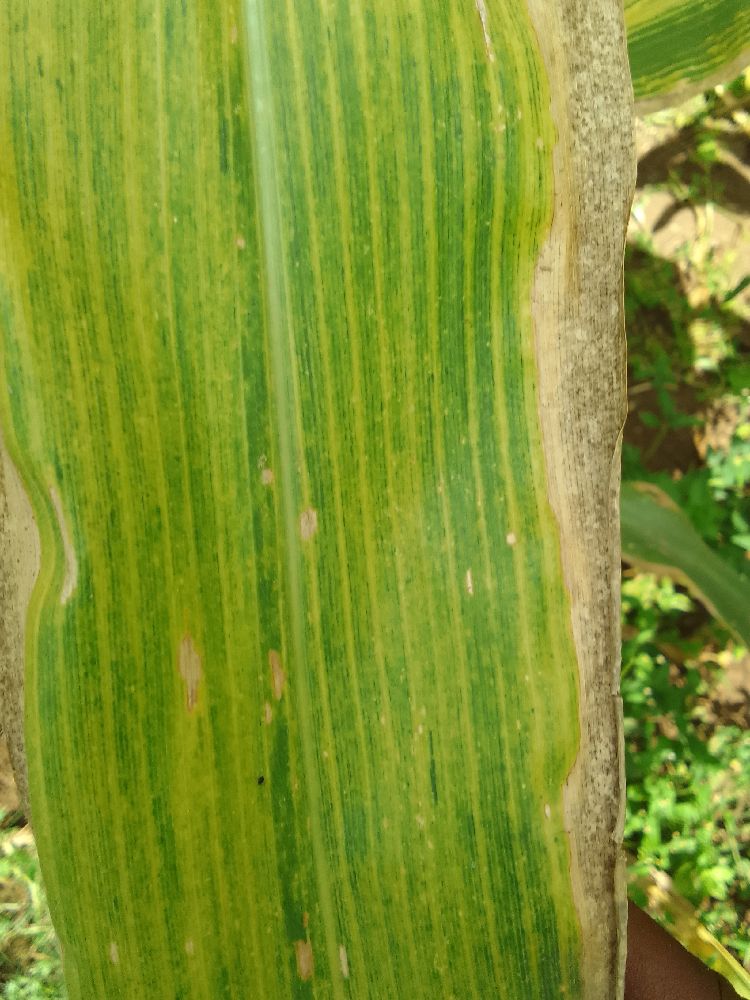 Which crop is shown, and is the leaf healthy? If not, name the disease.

maize, maize lethal necrosis
